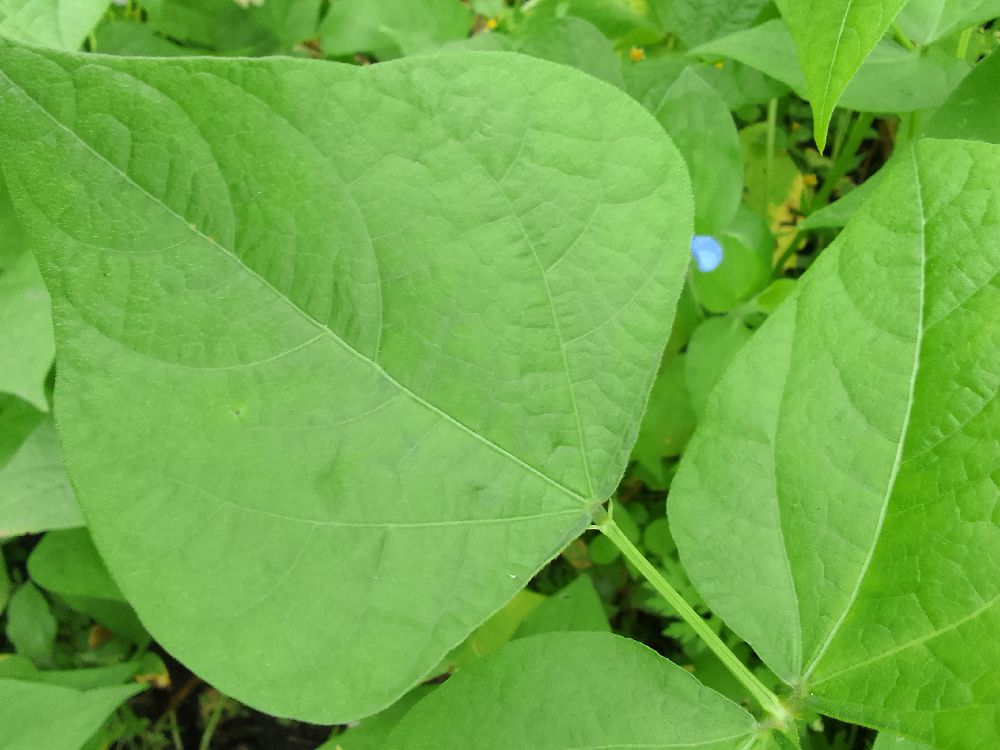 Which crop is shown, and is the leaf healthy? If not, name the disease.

common bean, healthy
